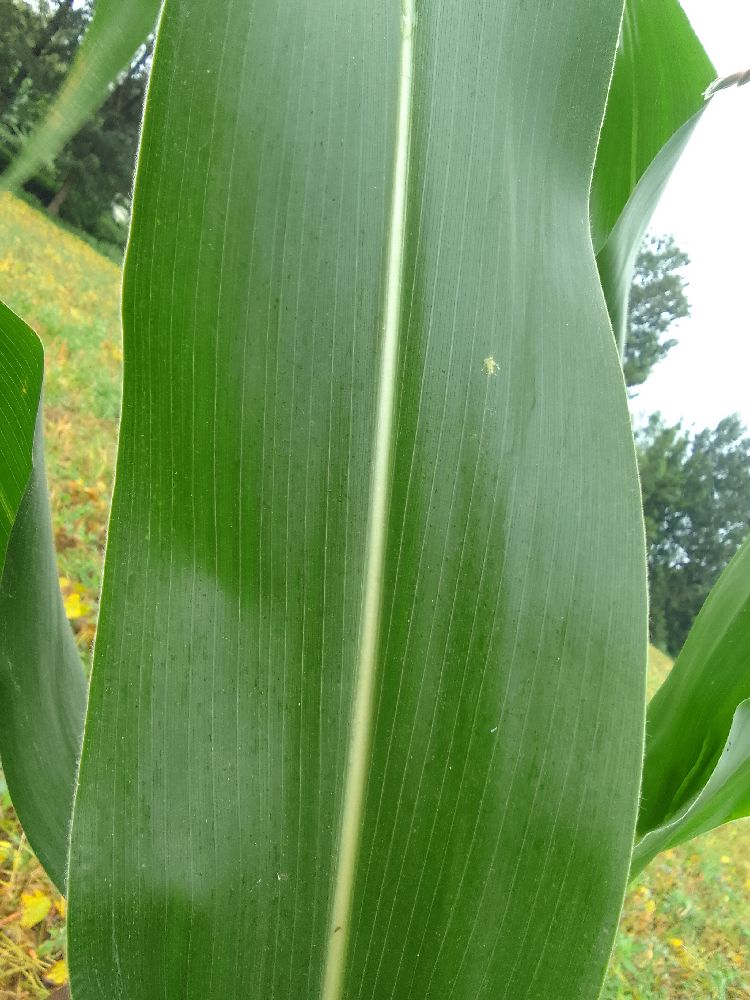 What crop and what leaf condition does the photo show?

maize, healthy
